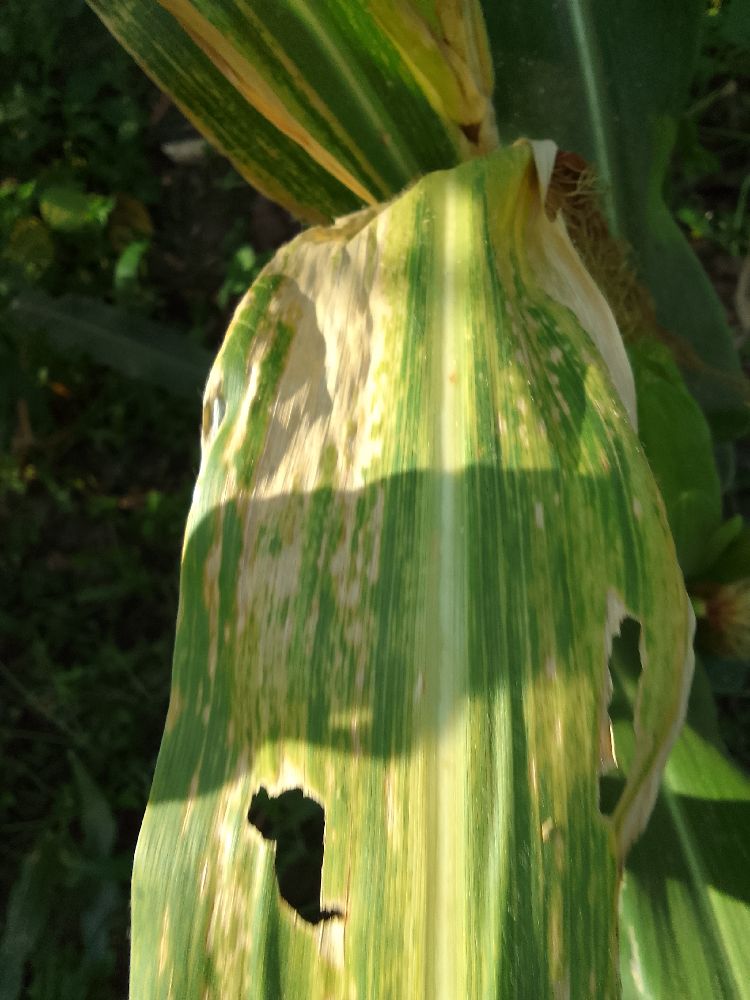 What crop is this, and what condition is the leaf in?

maize, maize lethal necrosis
